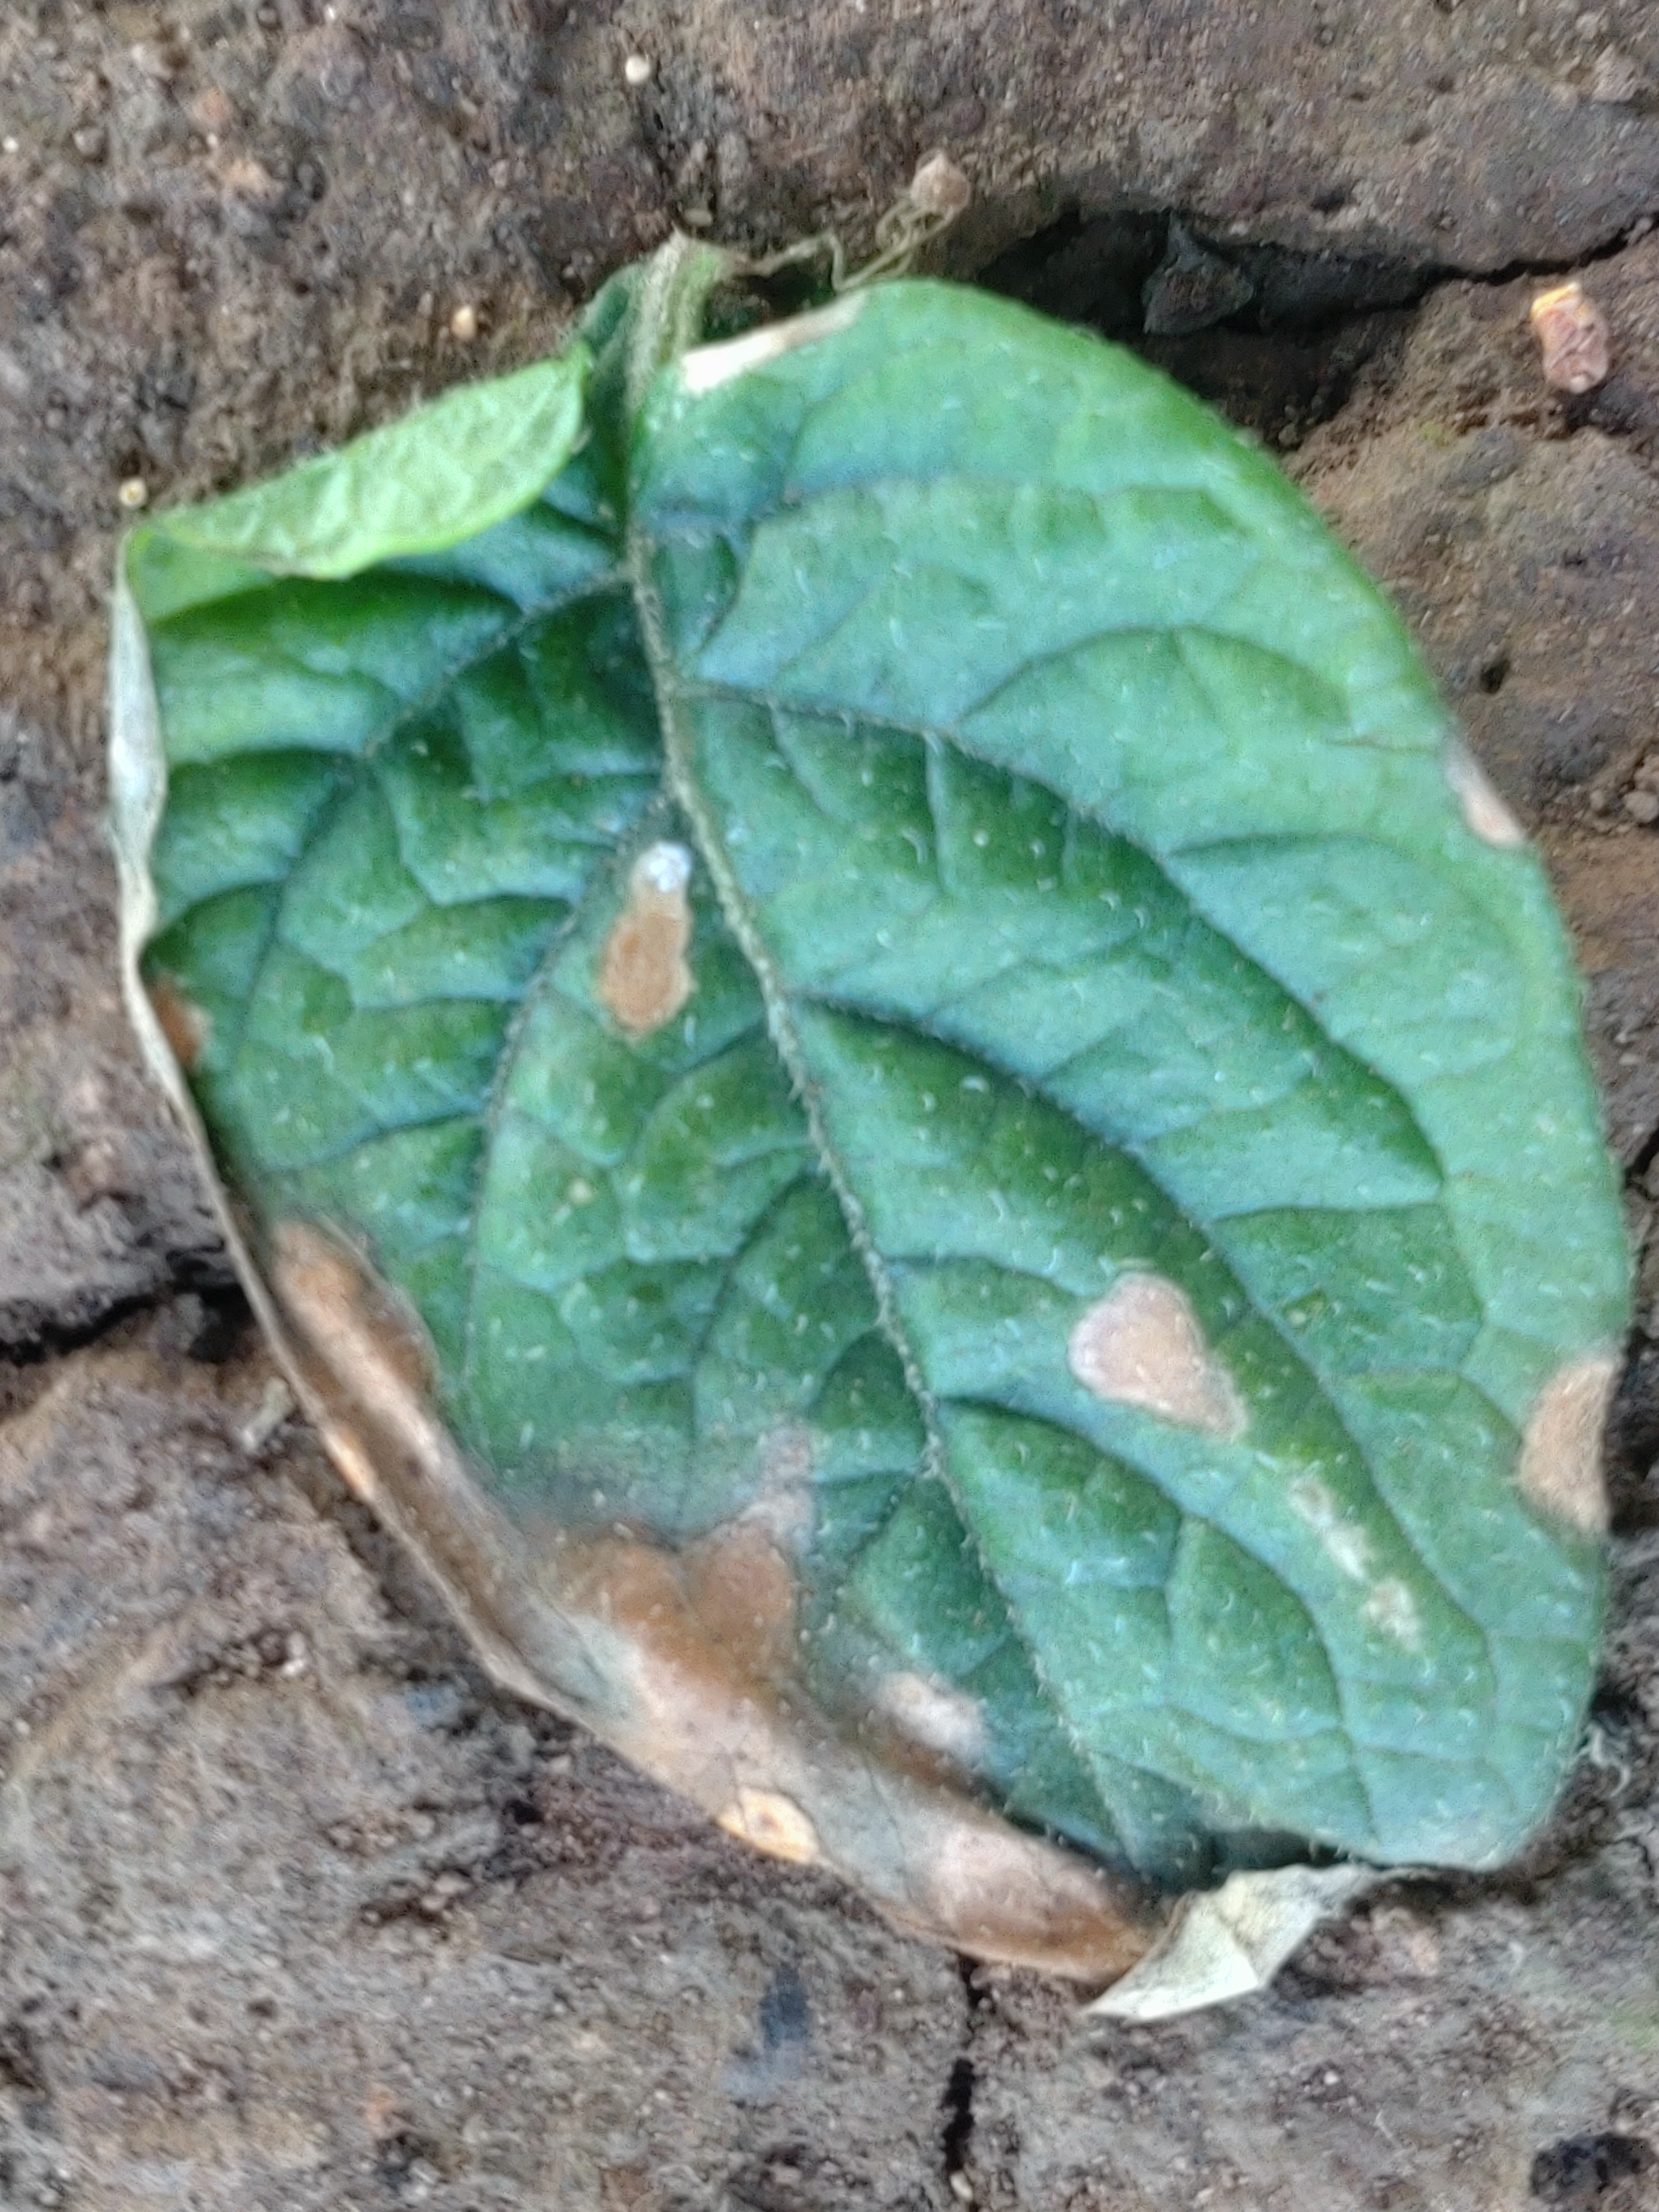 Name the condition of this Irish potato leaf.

early blight
